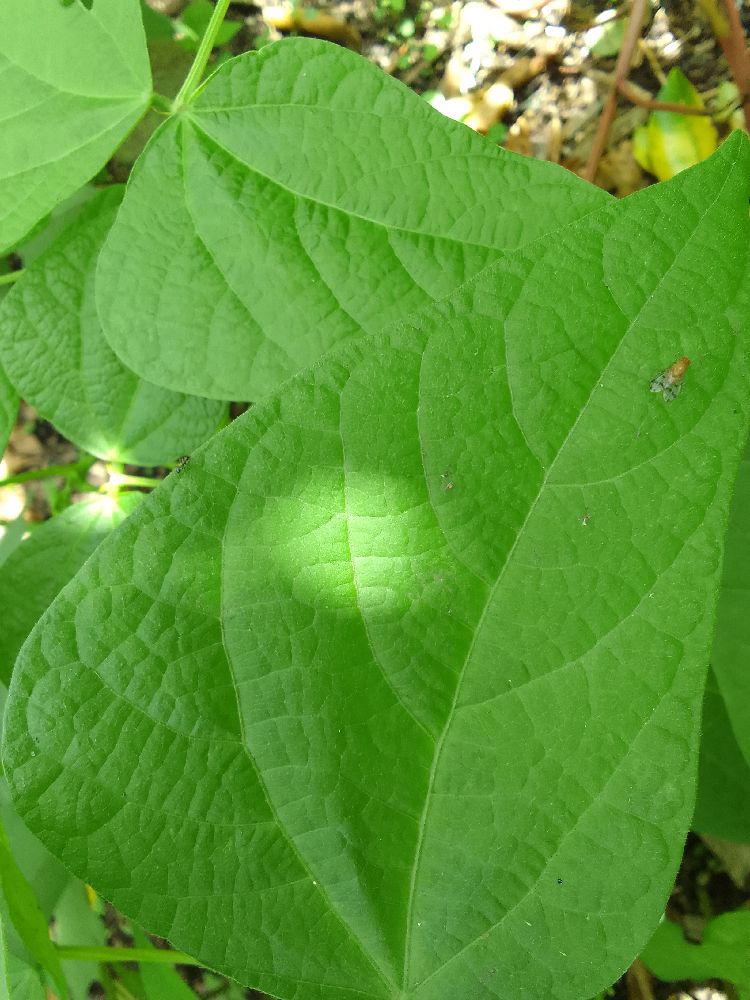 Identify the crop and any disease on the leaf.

common bean, healthy
